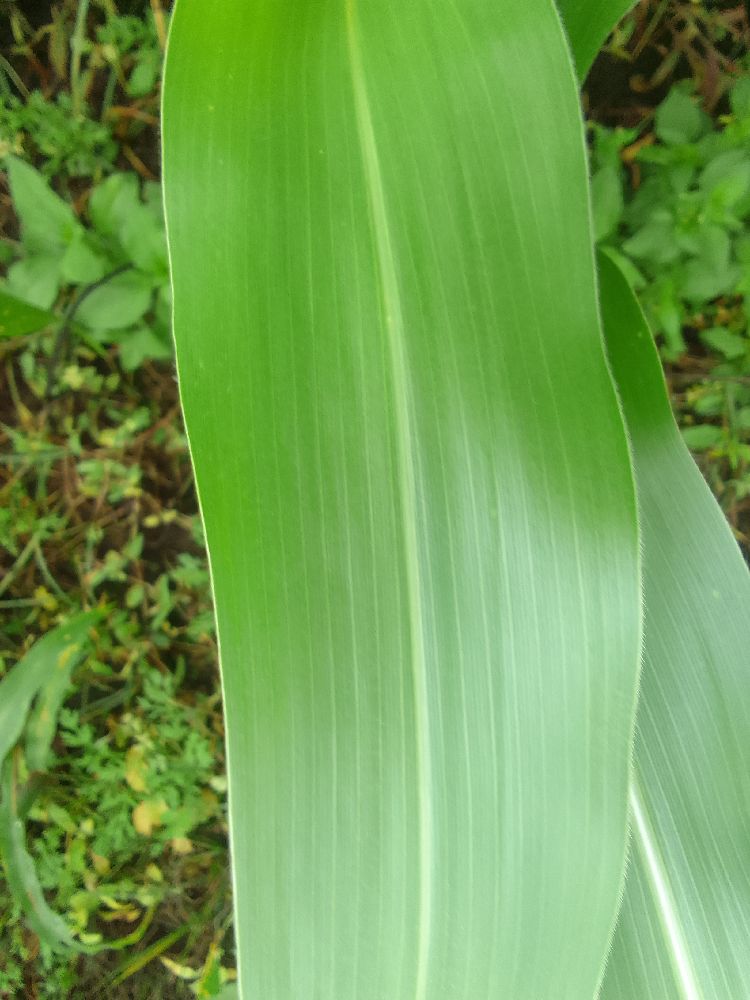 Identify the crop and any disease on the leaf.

maize, healthy
